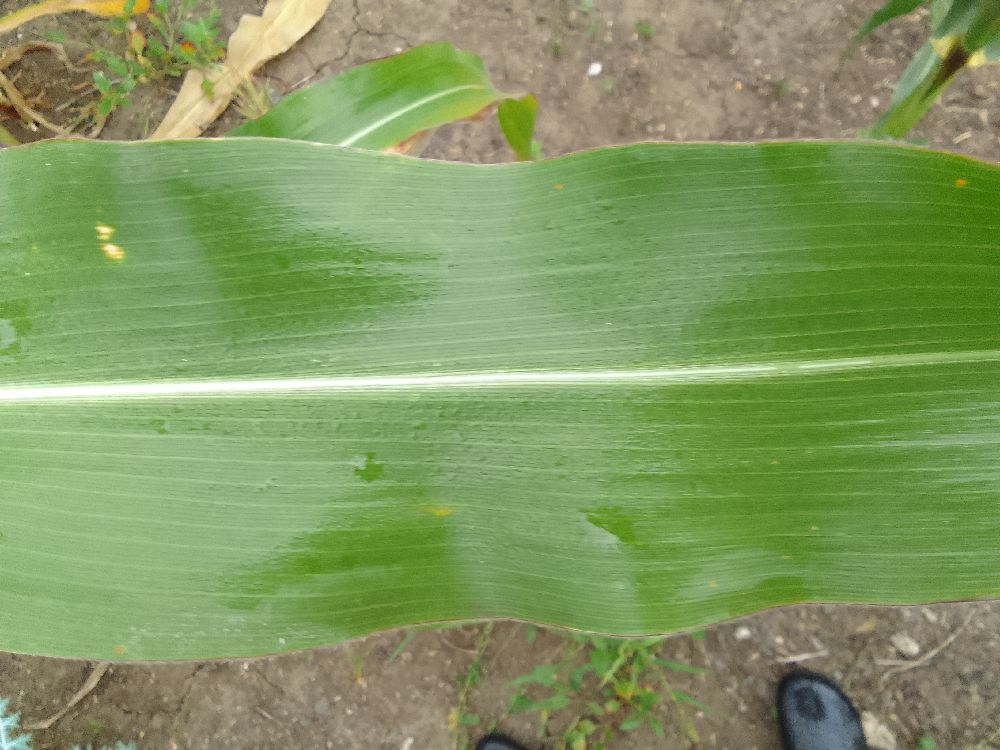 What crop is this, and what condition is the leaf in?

maize, healthy
